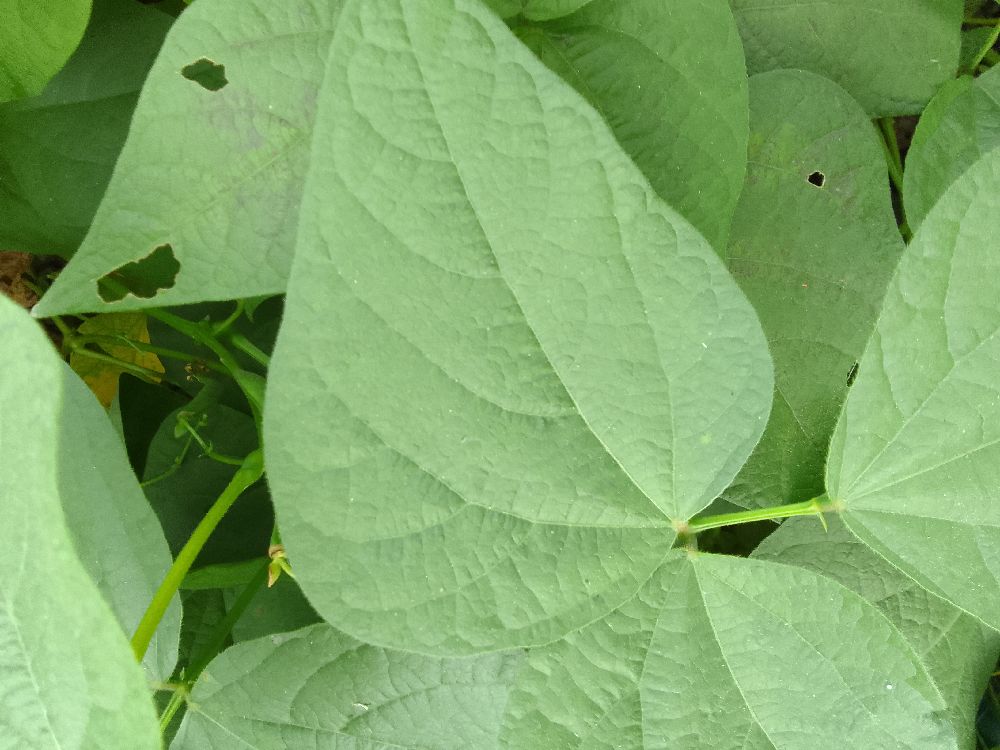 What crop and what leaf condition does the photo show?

common bean, healthy
